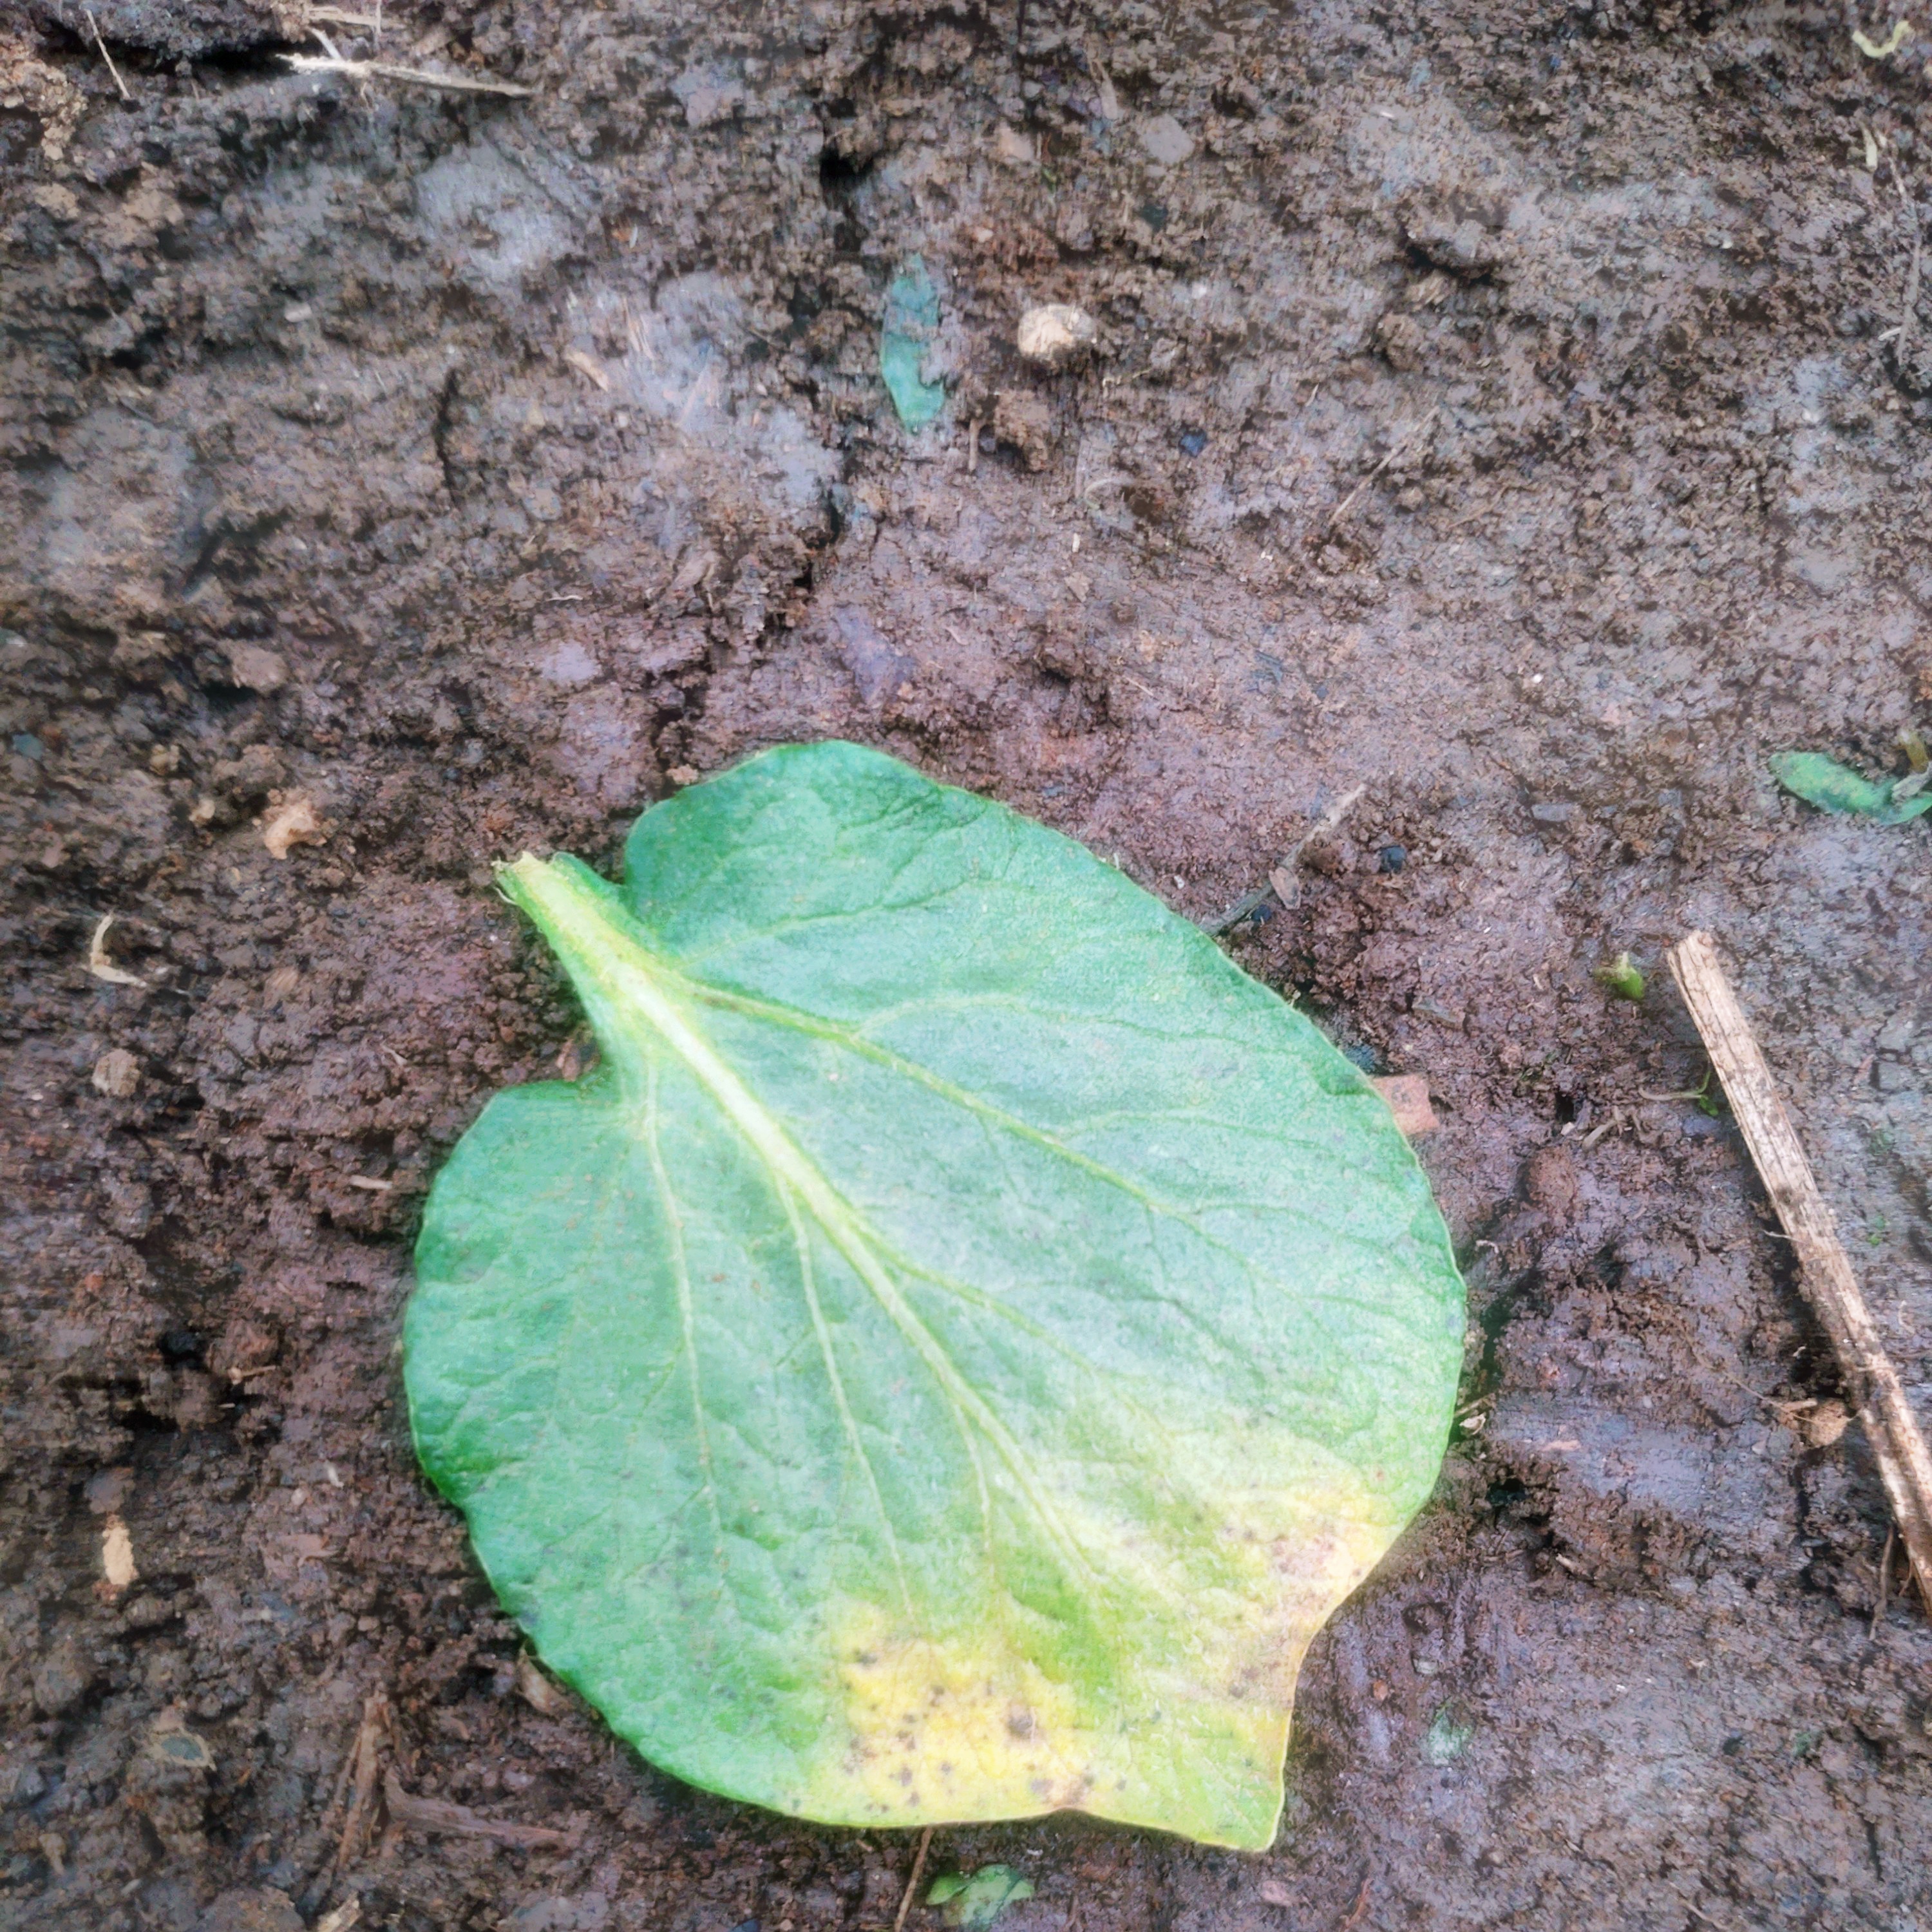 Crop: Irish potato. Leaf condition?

late blight
